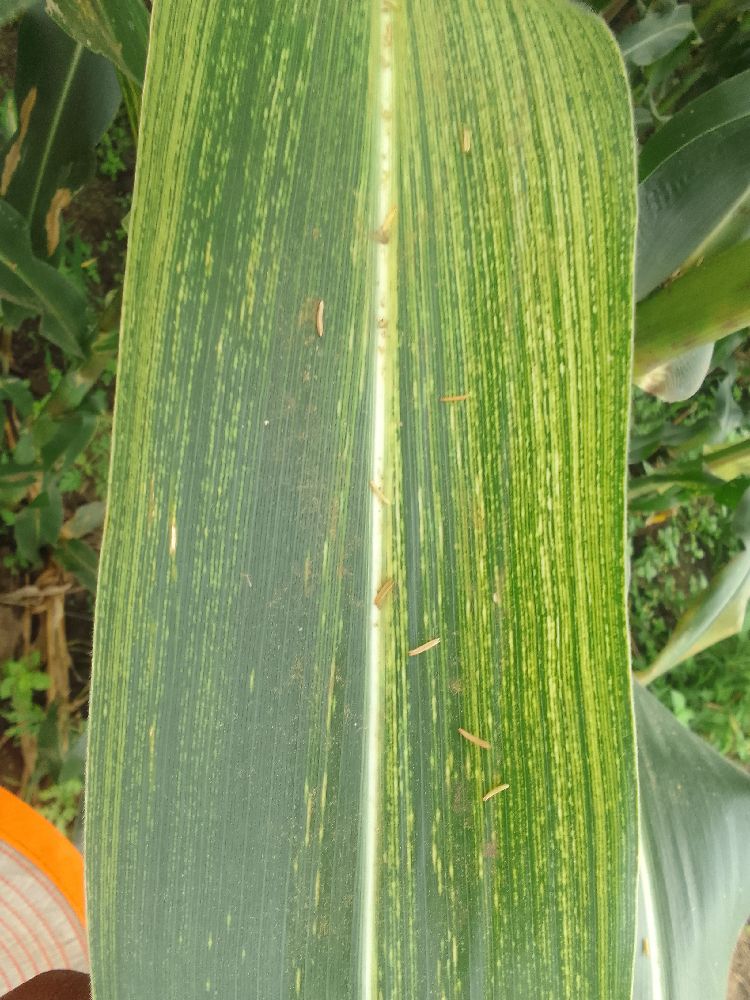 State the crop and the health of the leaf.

maize, maize streak virus
